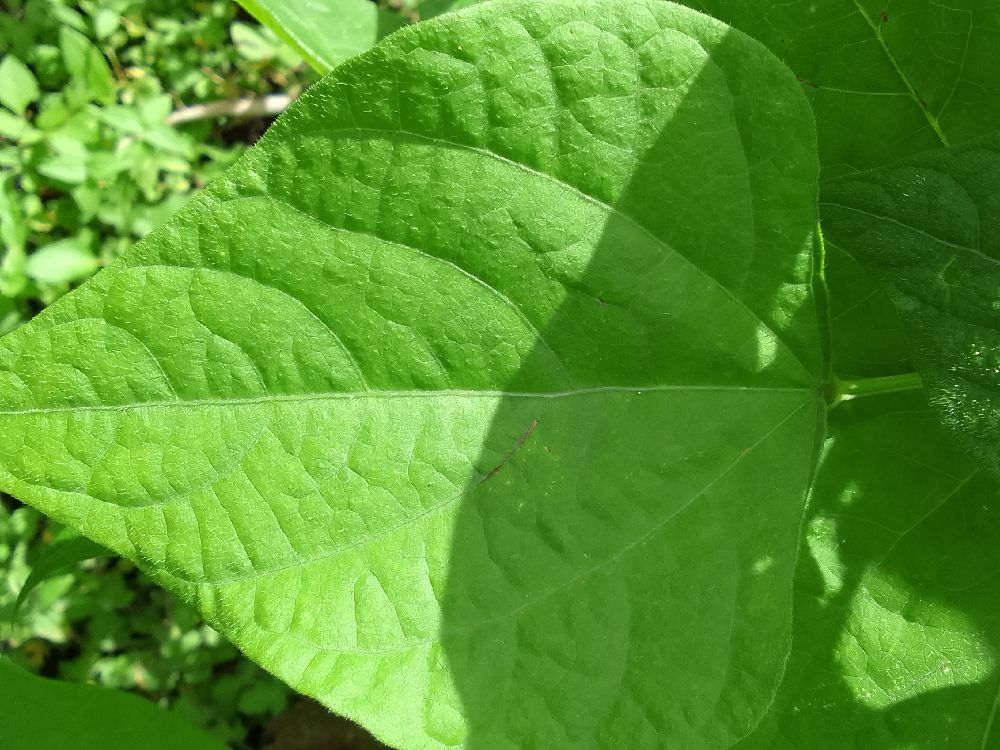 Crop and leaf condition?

common bean, healthy
